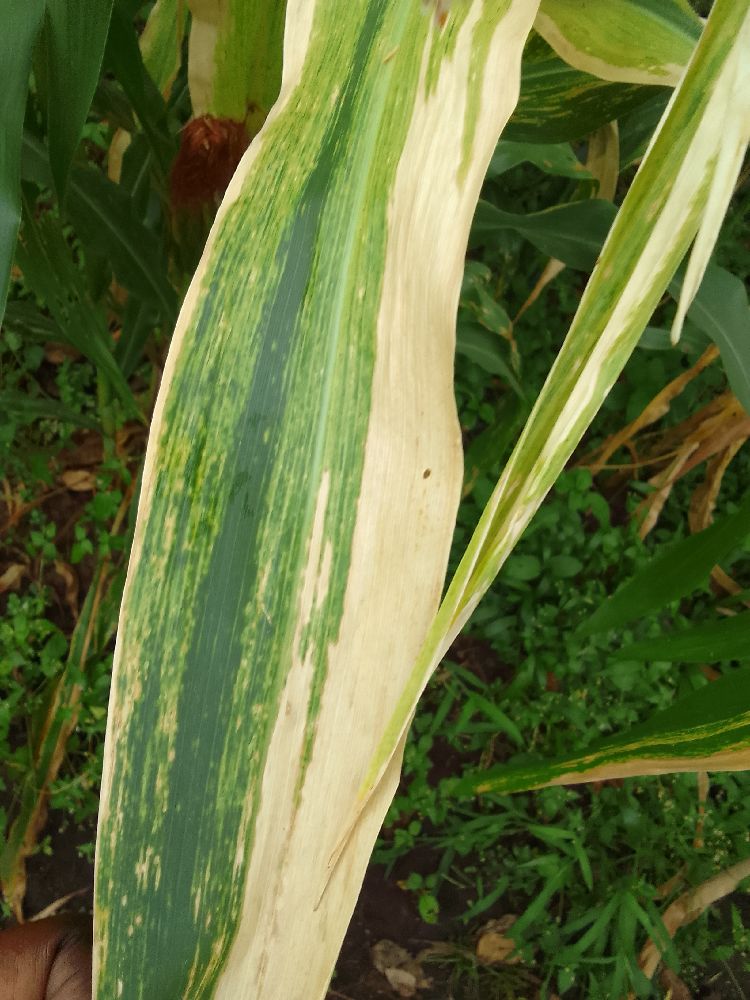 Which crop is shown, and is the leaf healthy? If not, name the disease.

maize, maize lethal necrosis
